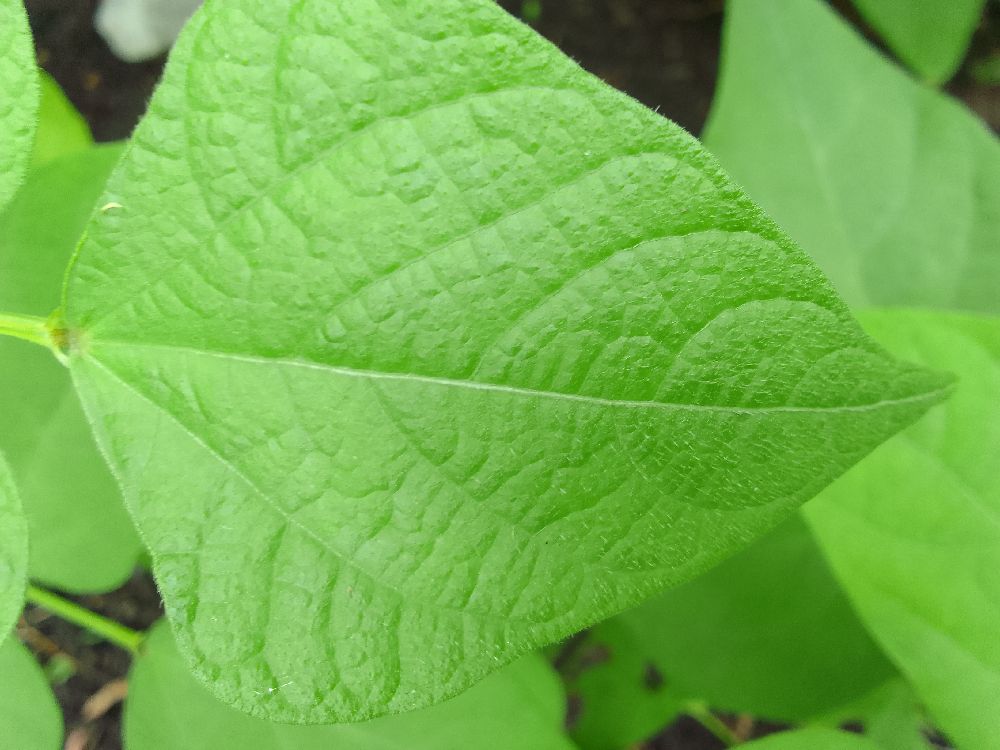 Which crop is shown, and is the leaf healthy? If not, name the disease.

common bean, healthy
